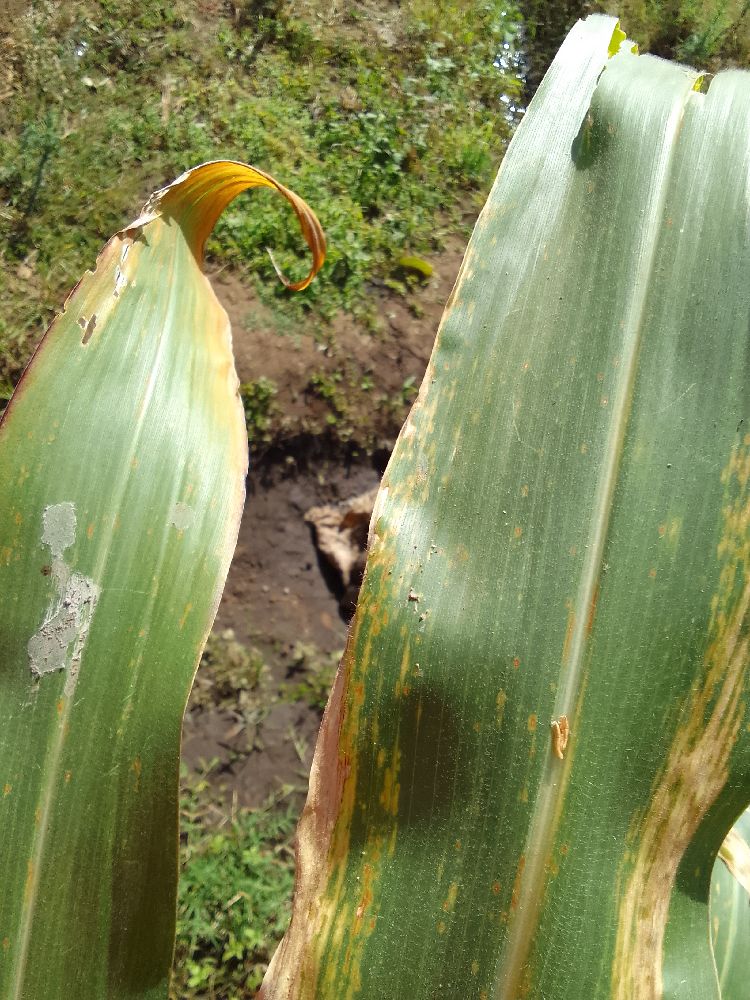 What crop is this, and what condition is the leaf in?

maize, maize lethal necrosis
